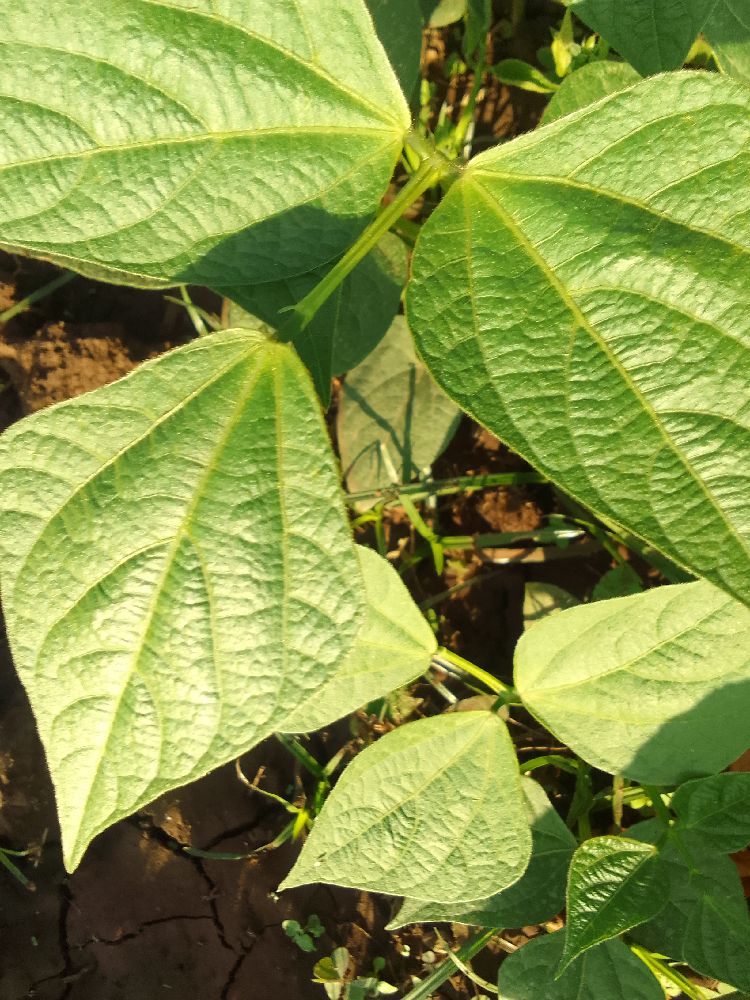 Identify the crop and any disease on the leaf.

common bean, healthy
